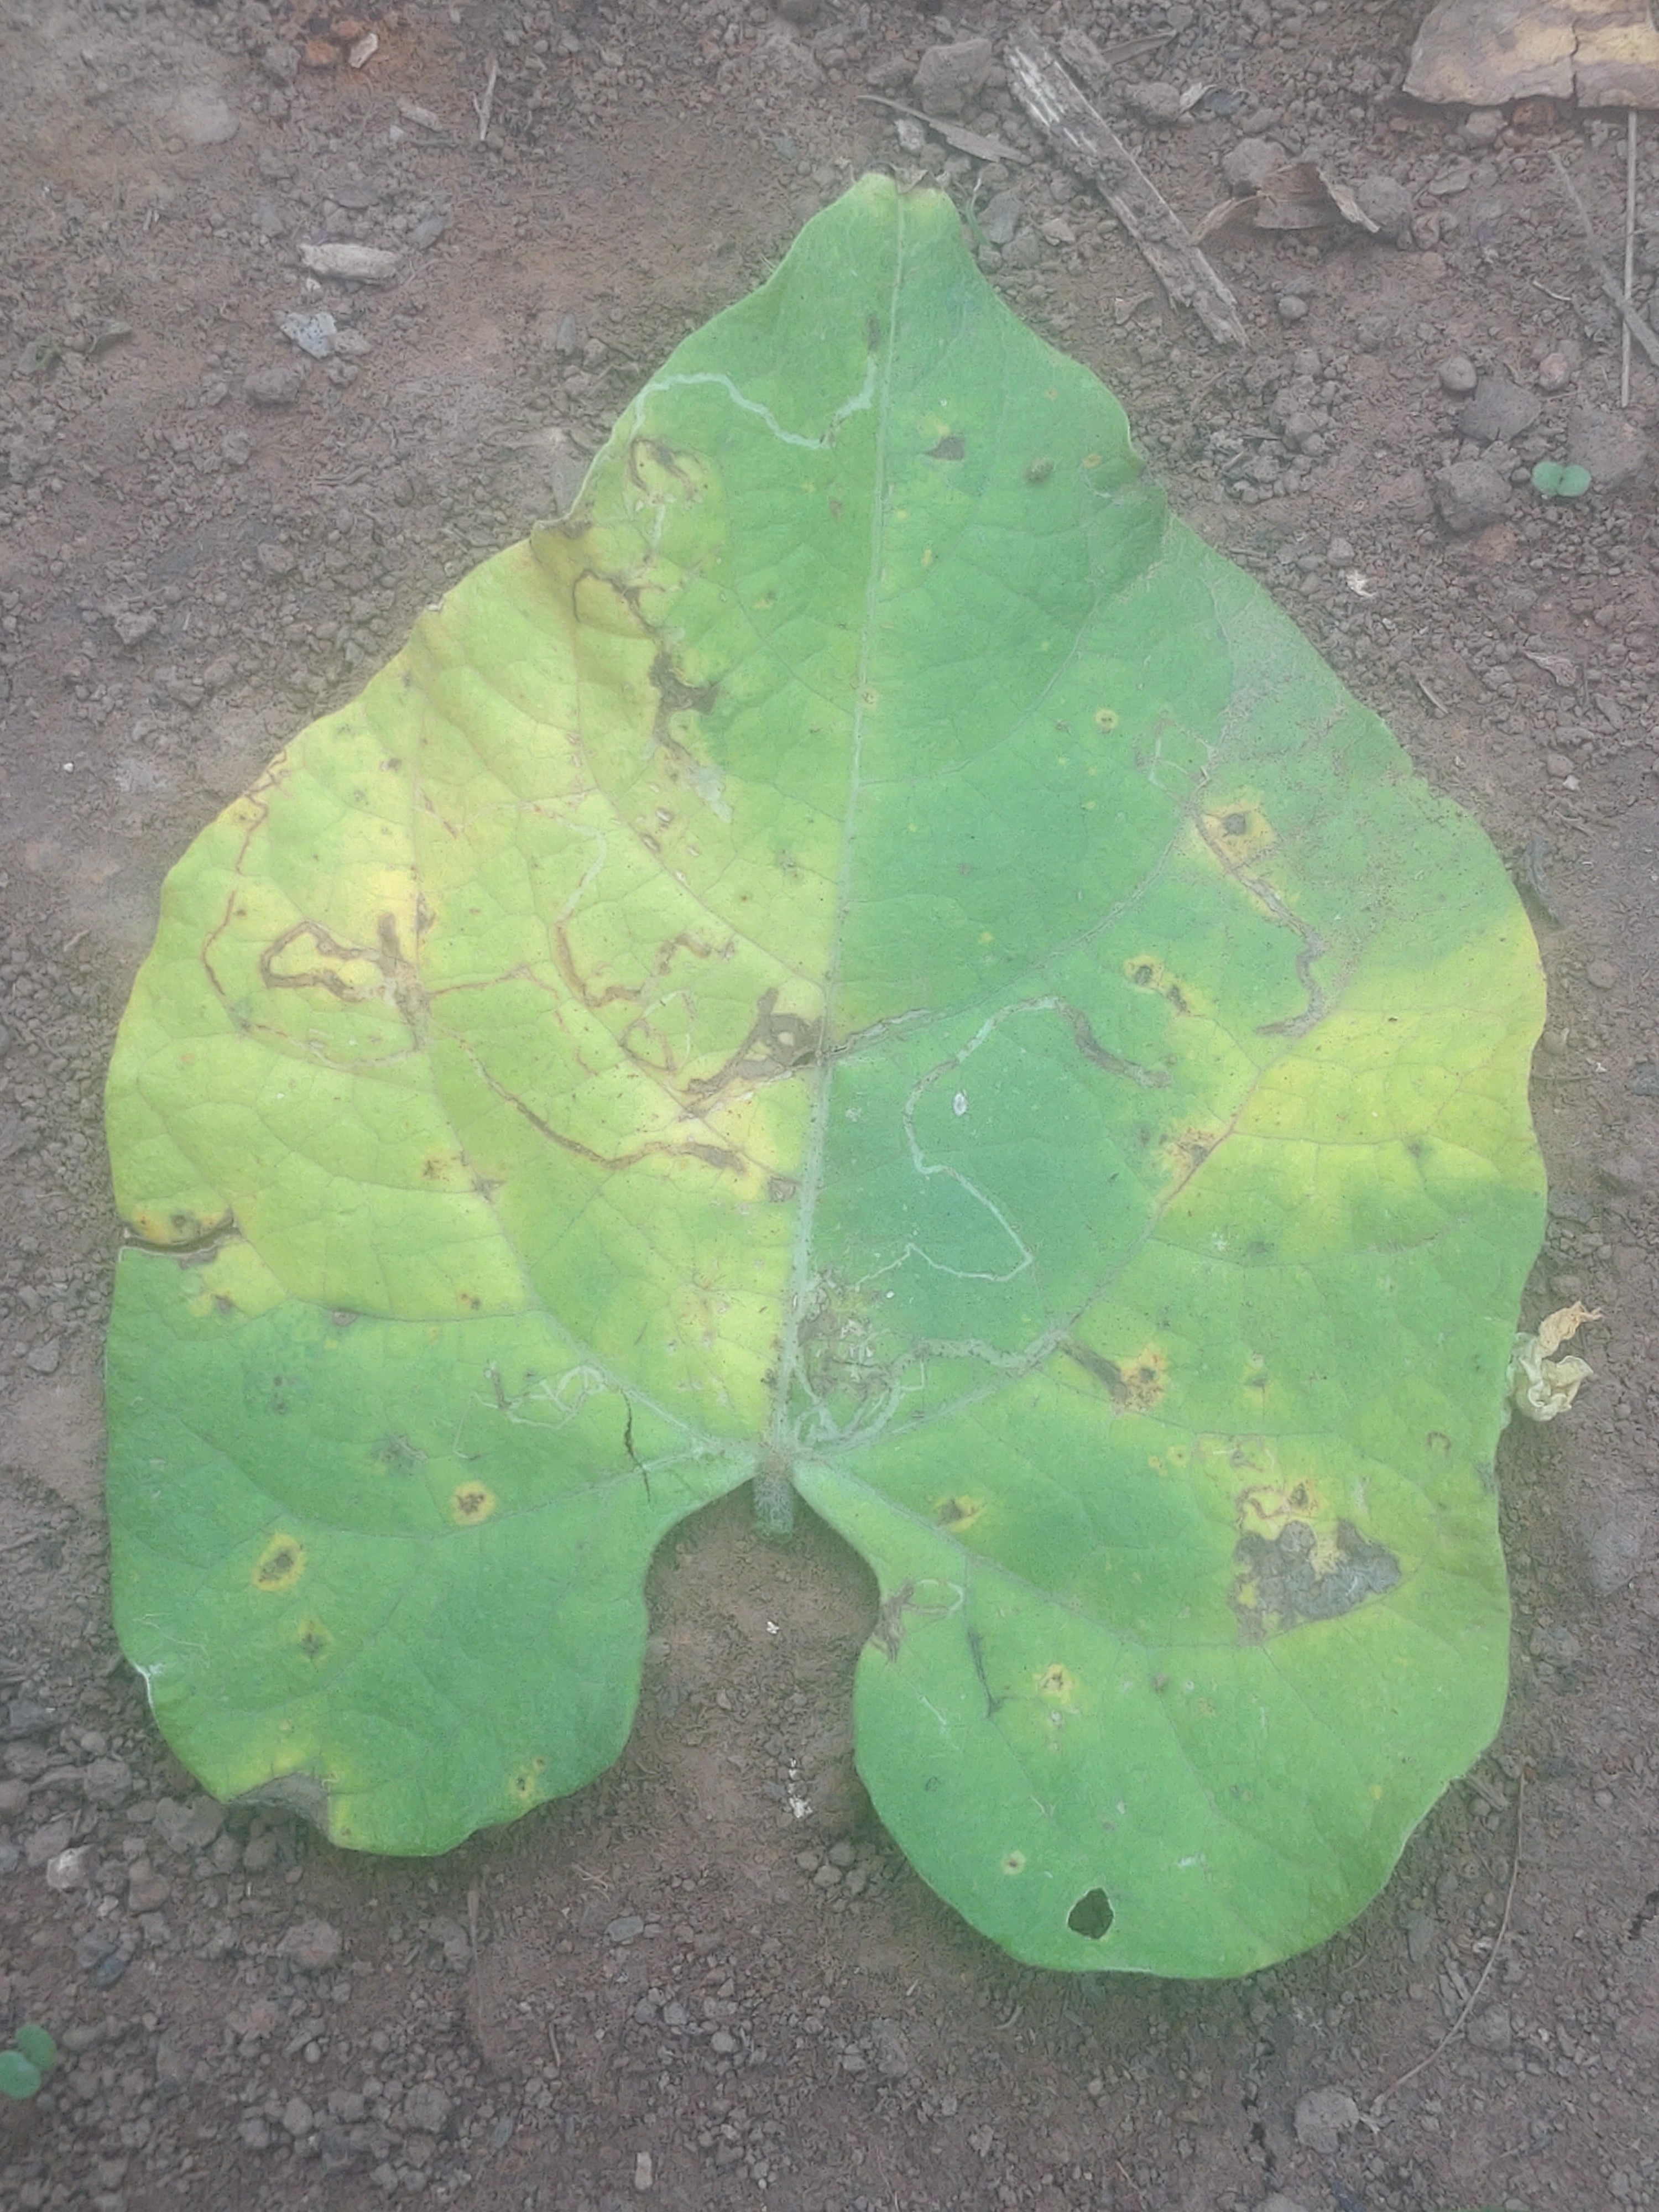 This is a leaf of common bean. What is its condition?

anthracnose
